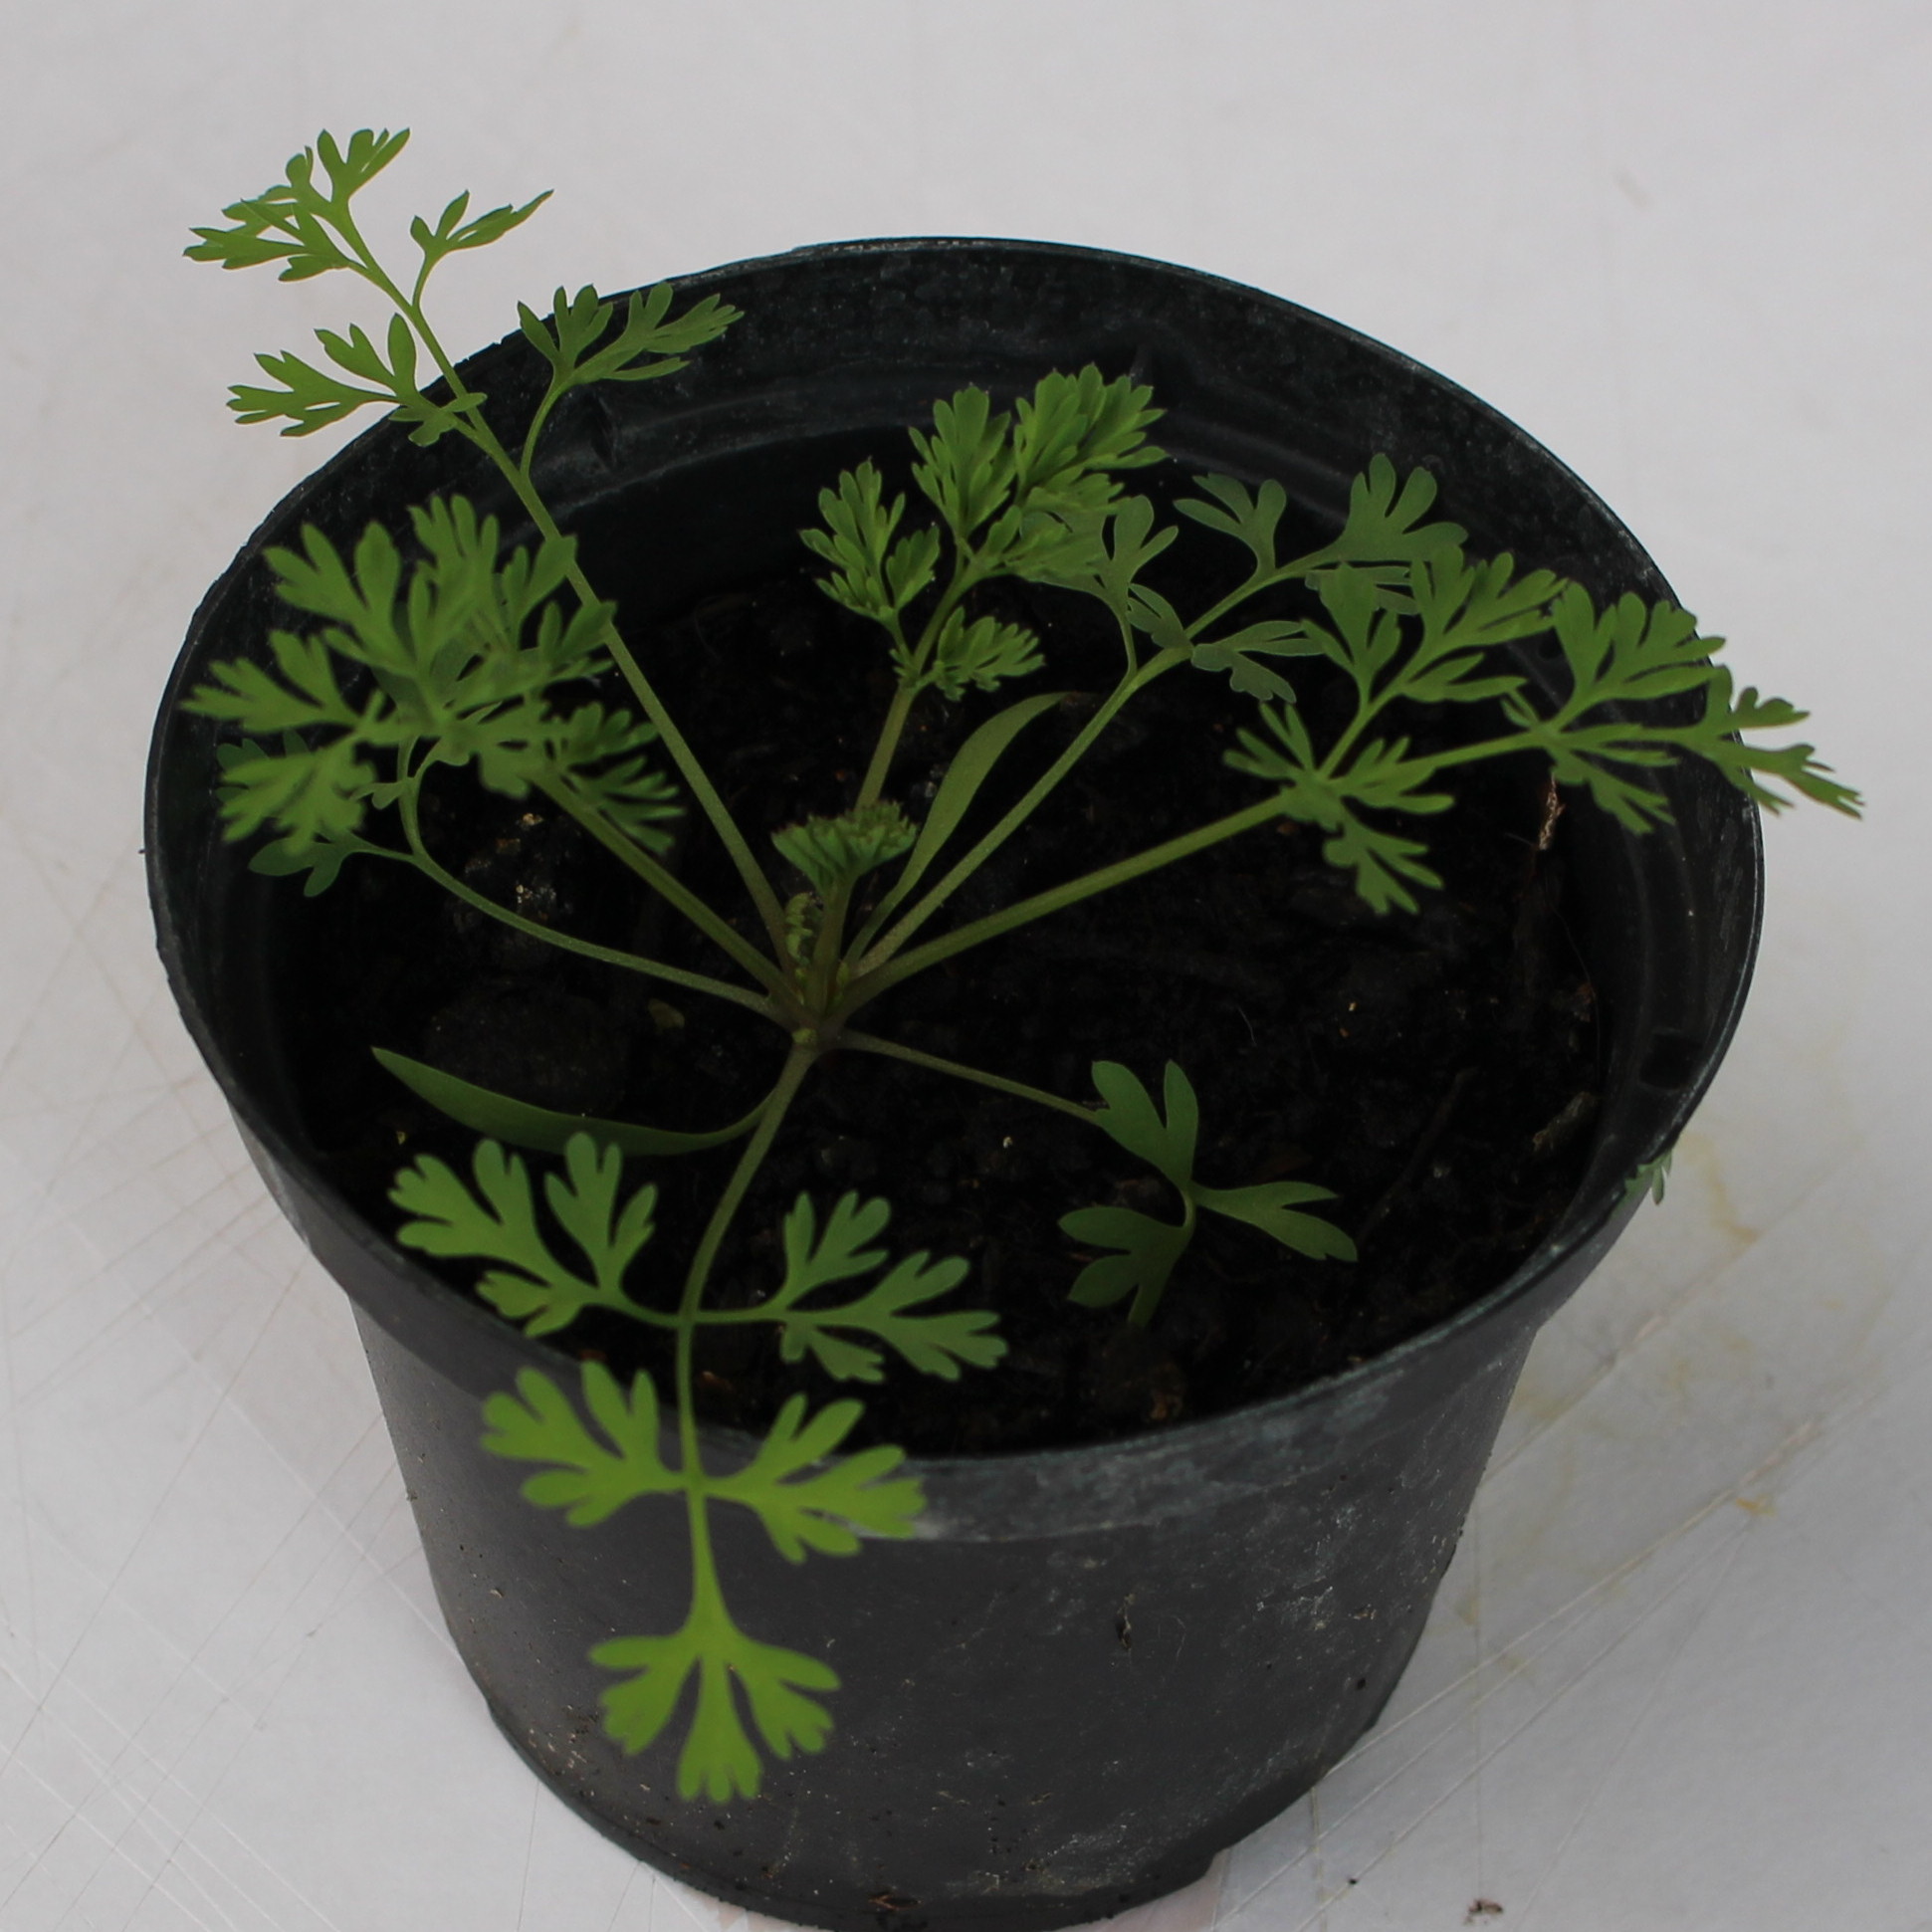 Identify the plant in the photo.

Fumaria officinalis
